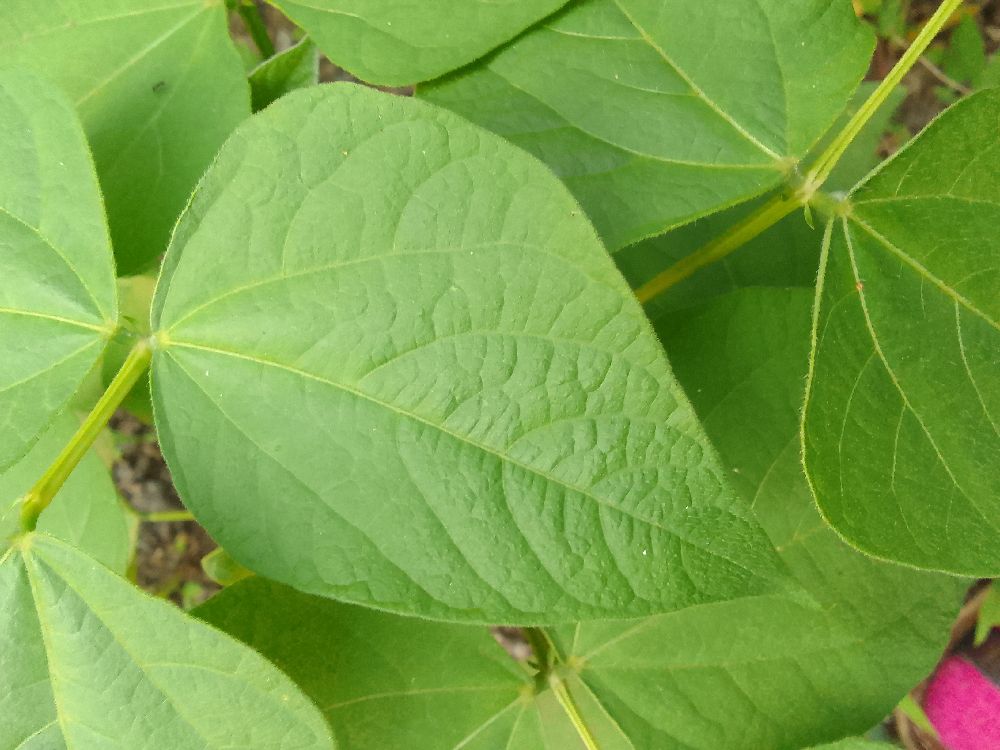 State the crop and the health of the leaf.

common bean, healthy
